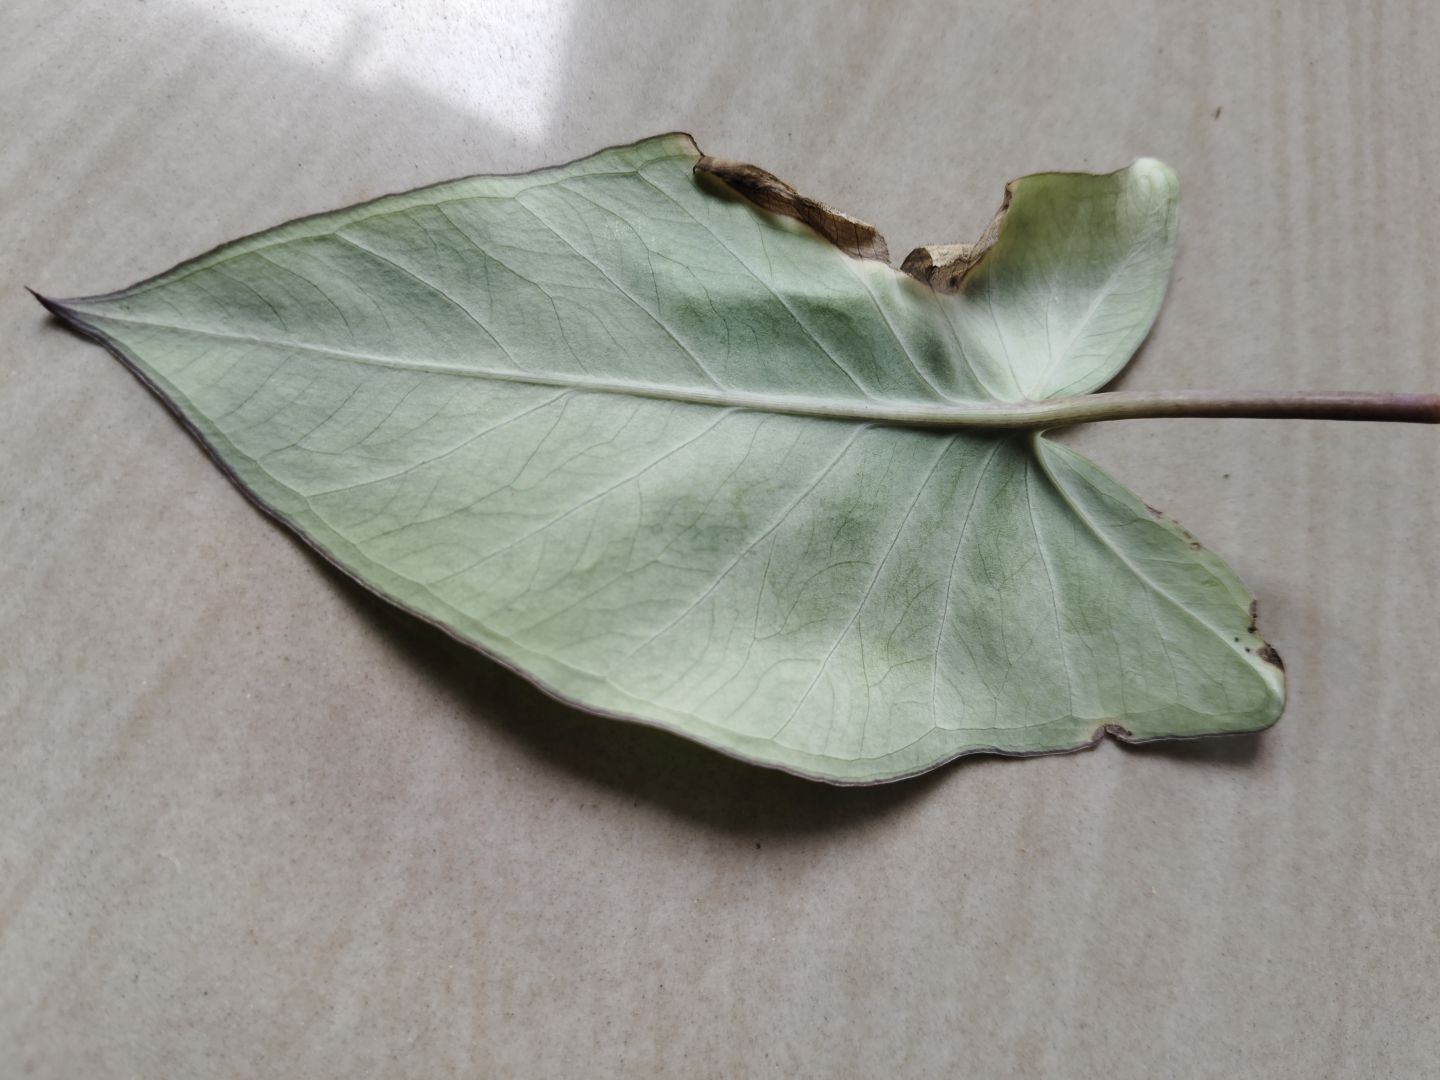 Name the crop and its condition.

taro, leaf blight
